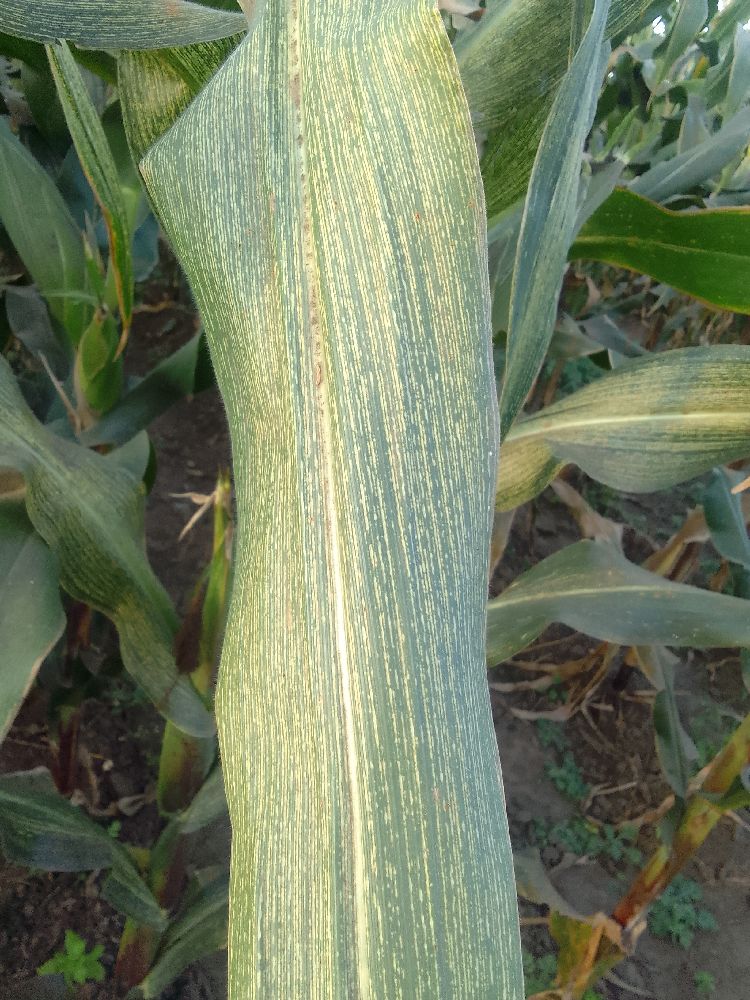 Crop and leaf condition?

maize, maize streak virus
